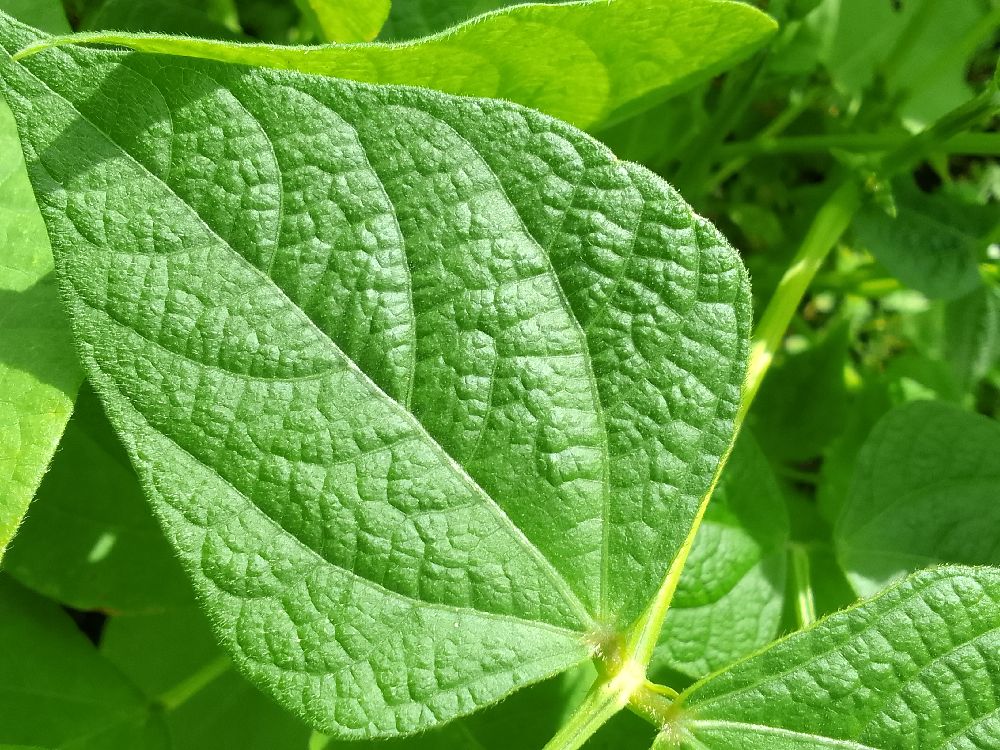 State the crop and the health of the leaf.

common bean, healthy
